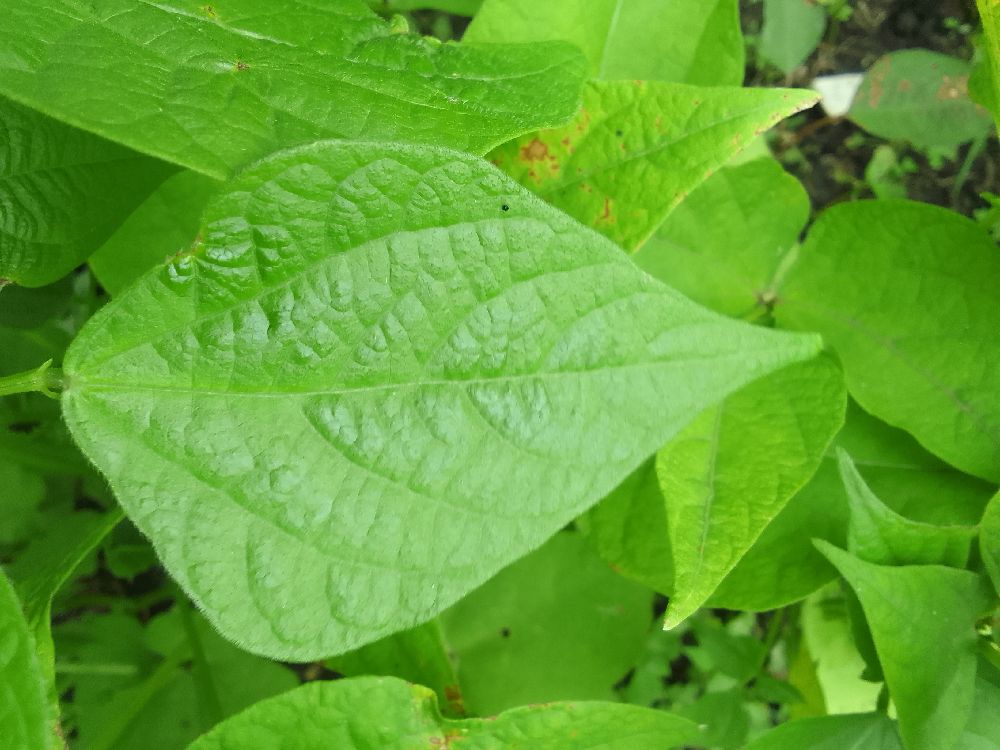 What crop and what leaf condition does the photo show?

common bean, healthy
